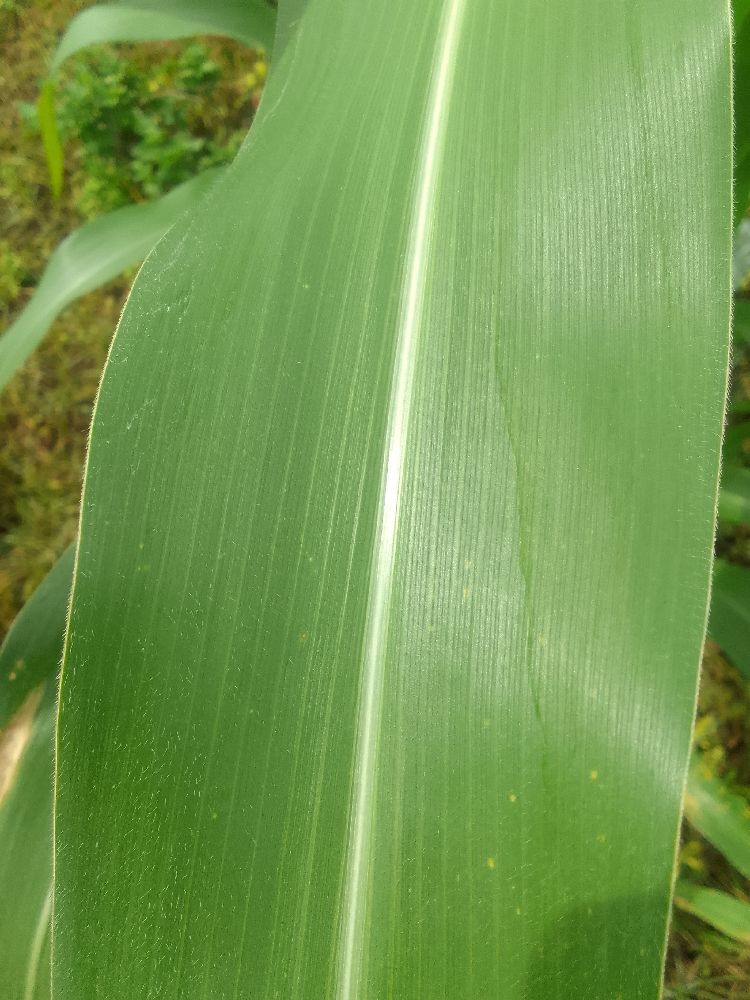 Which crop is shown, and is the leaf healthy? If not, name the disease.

maize, healthy
